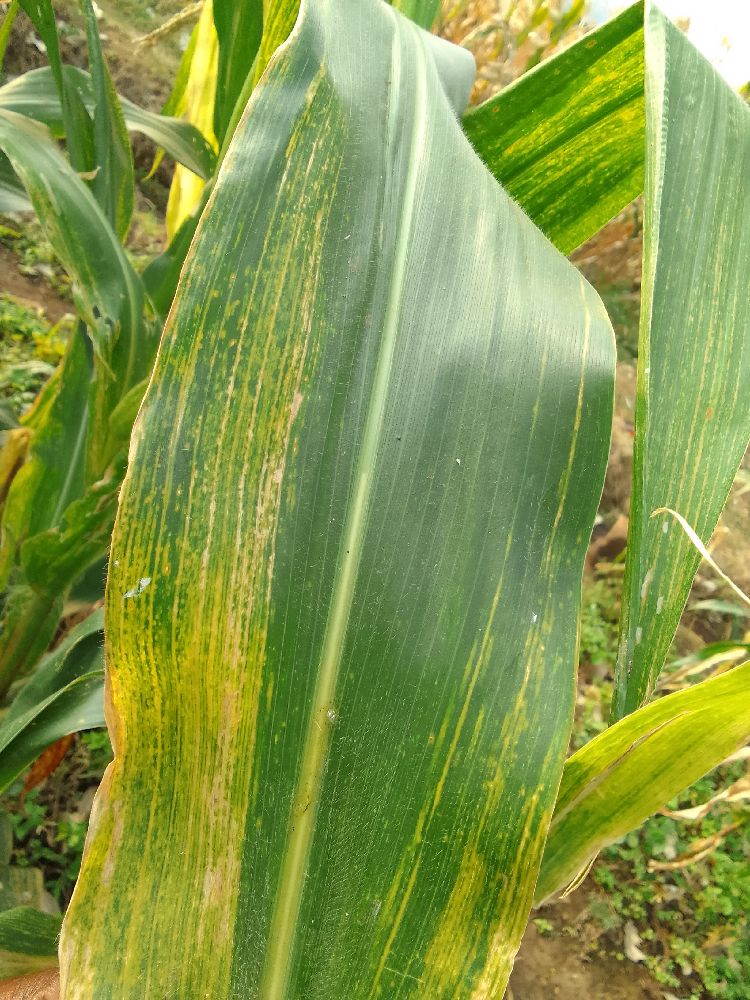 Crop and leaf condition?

maize, maize lethal necrosis
